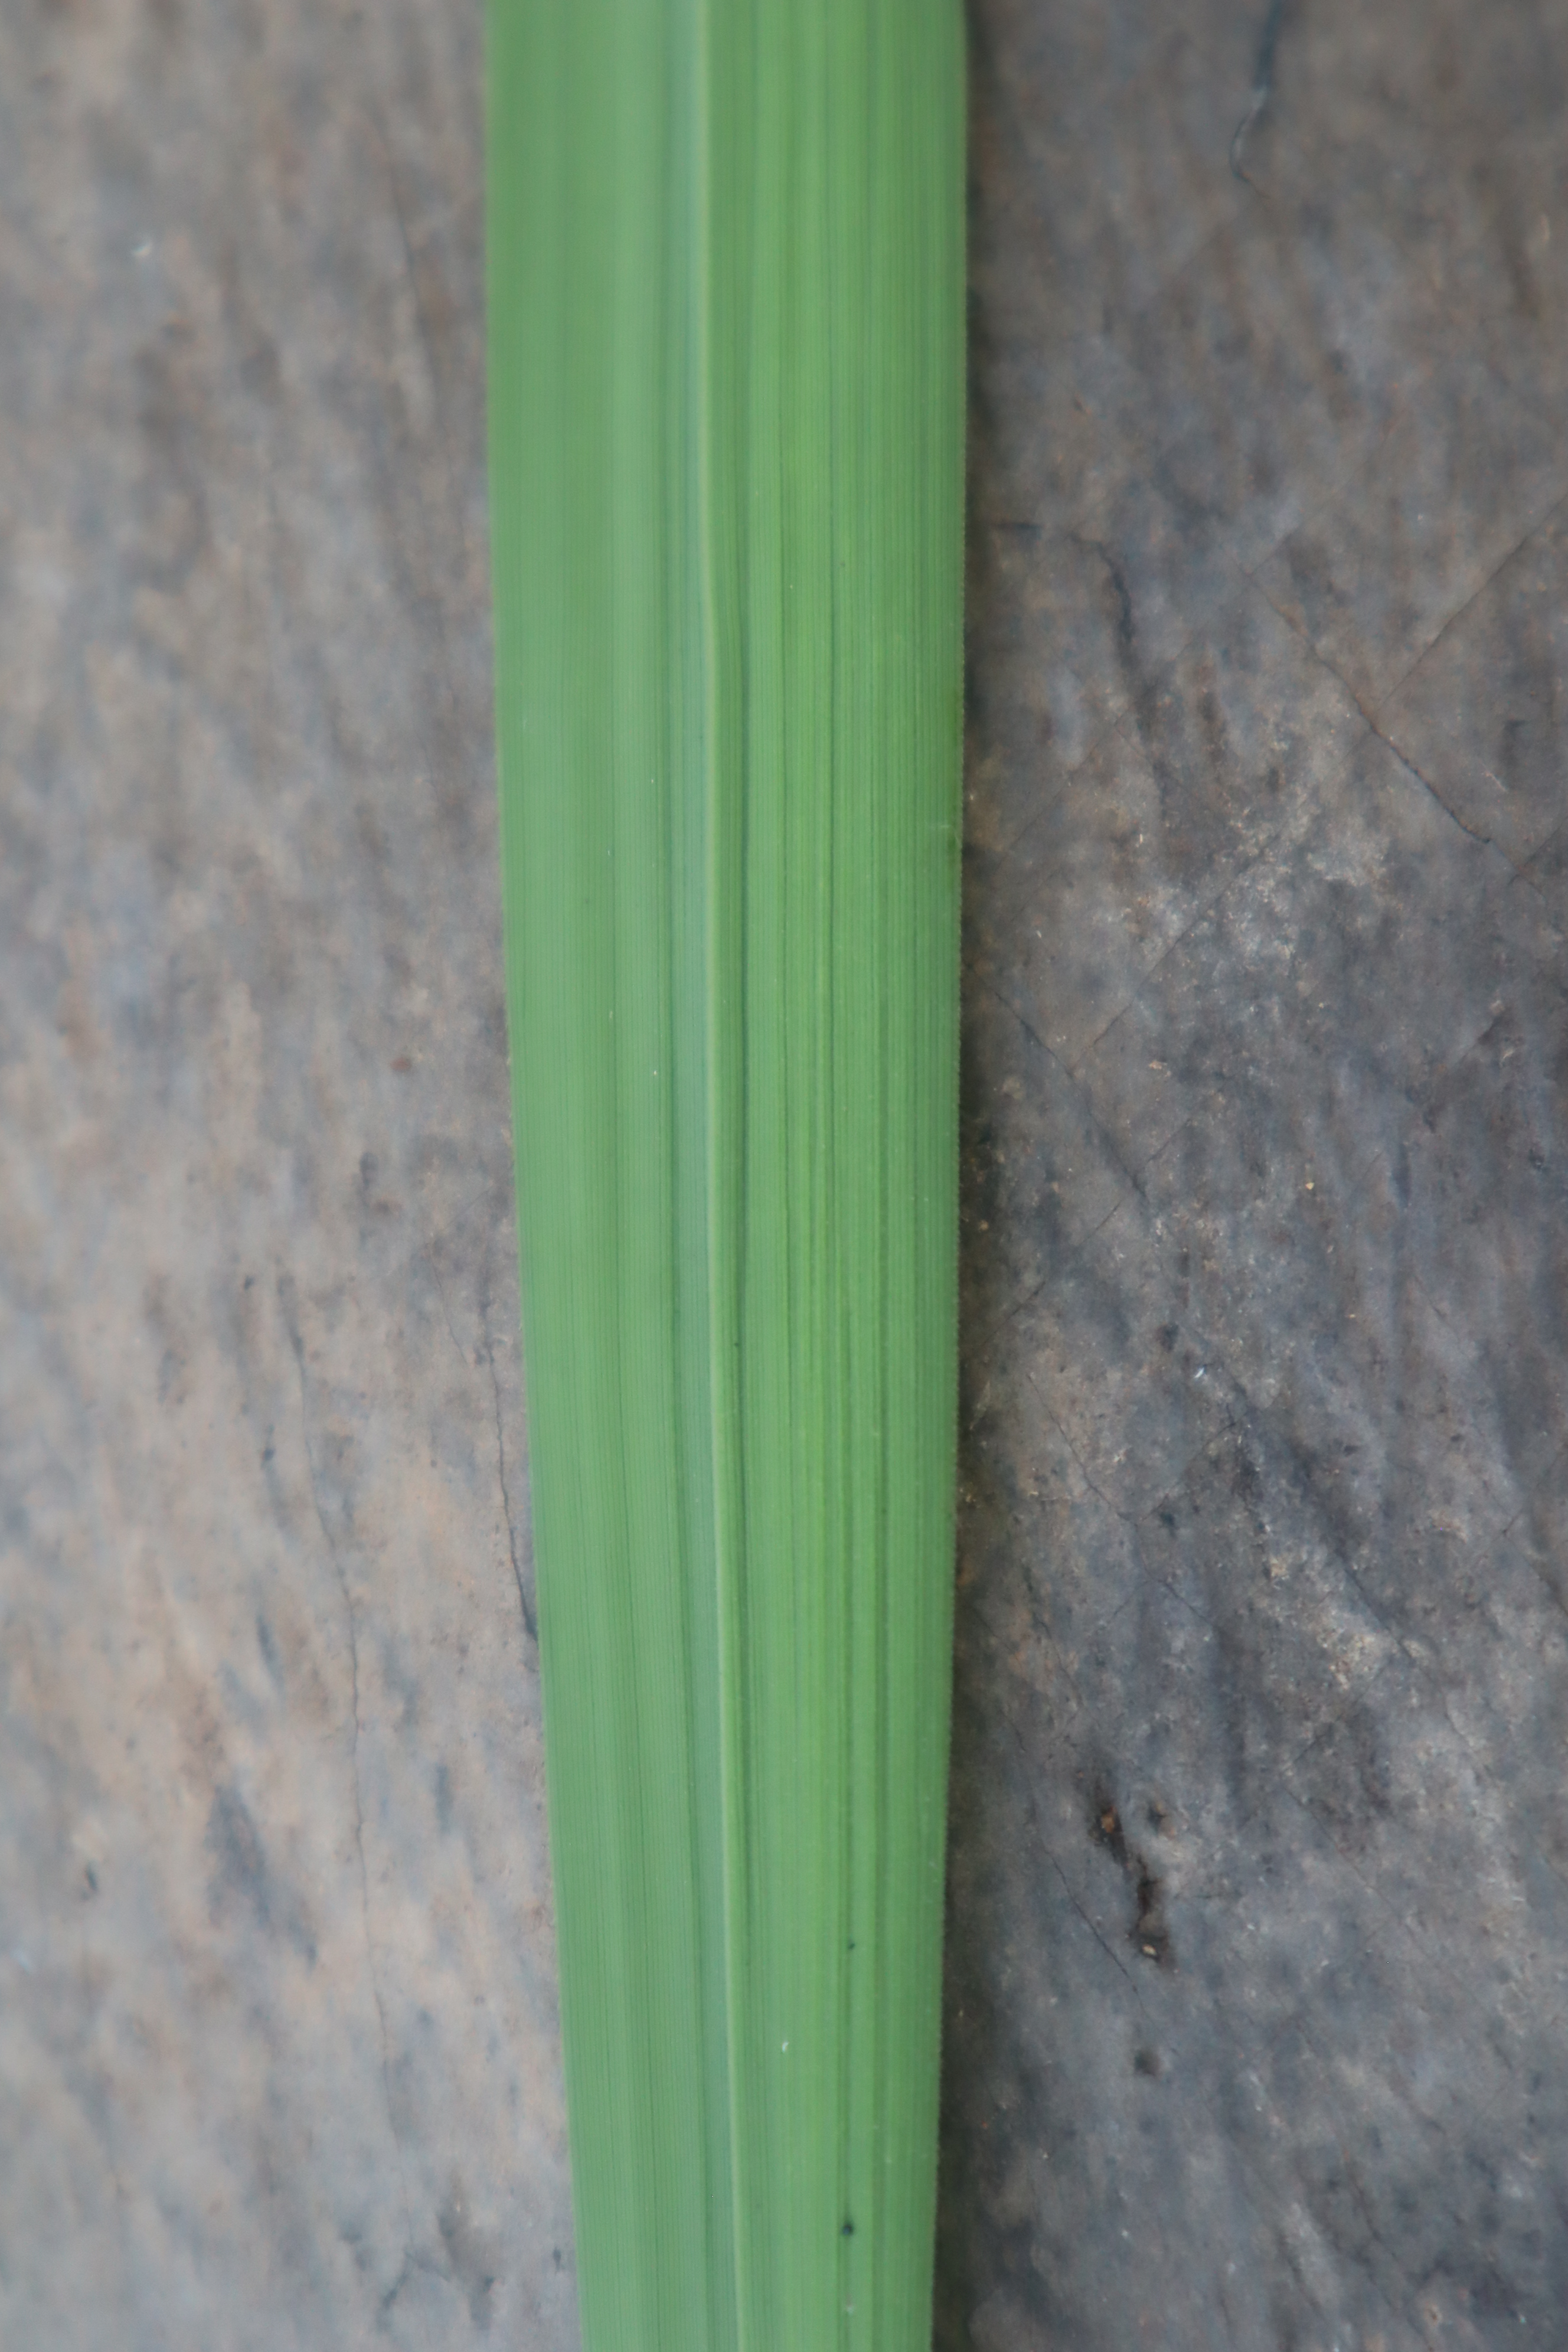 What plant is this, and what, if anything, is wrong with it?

rice, healthy leaves
